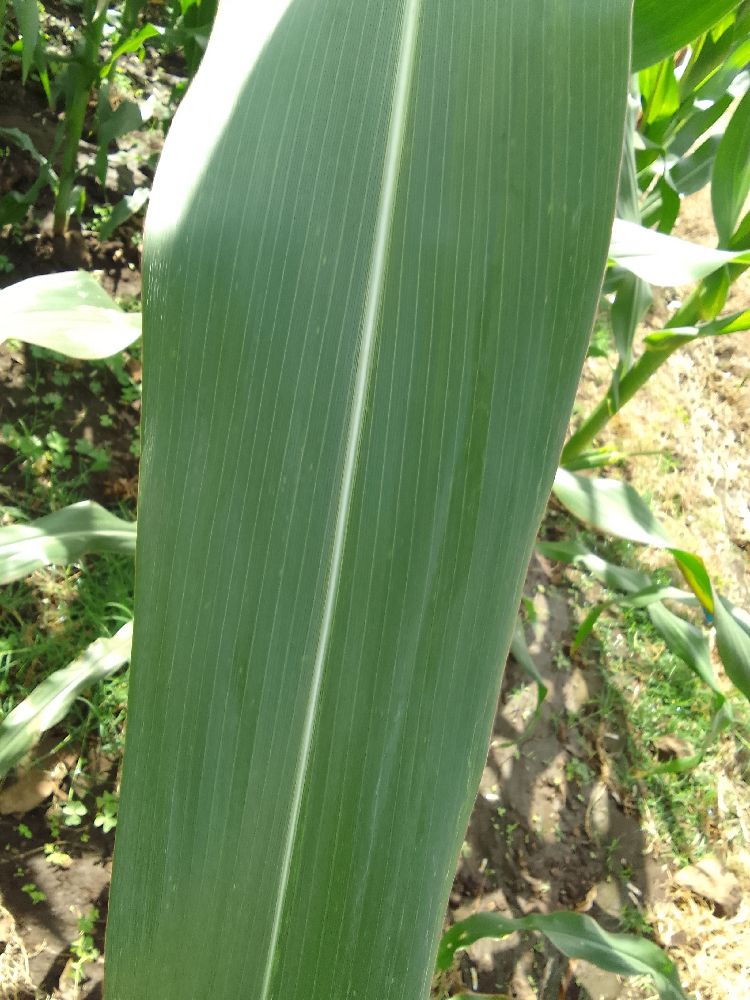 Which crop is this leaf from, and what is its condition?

maize, healthy
